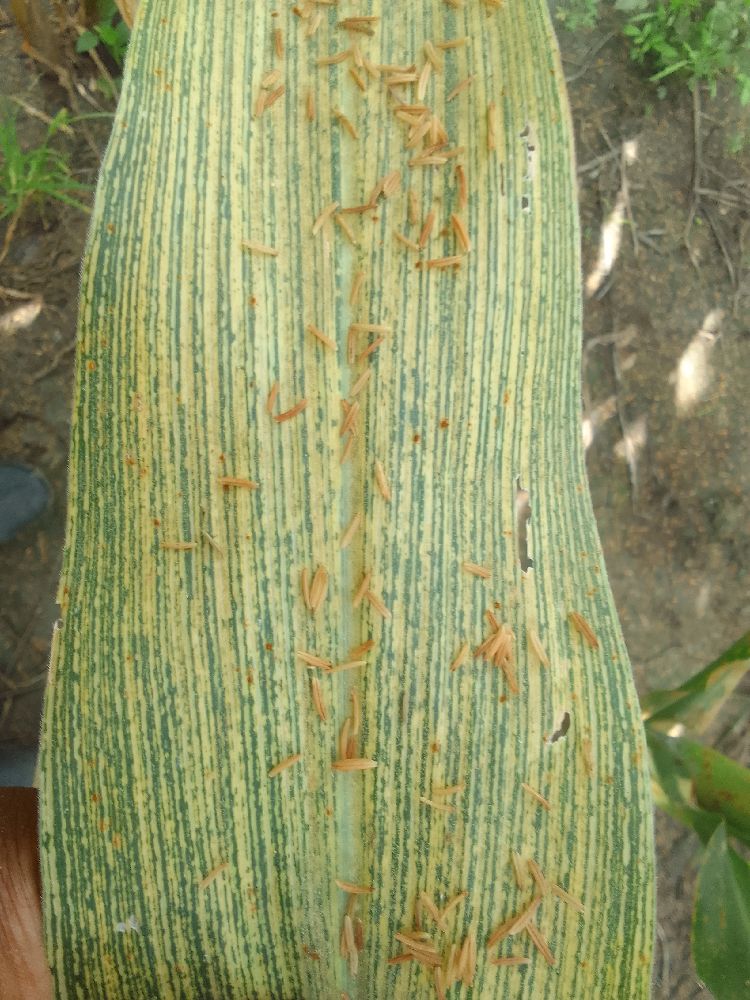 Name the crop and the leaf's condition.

maize, maize streak virus
